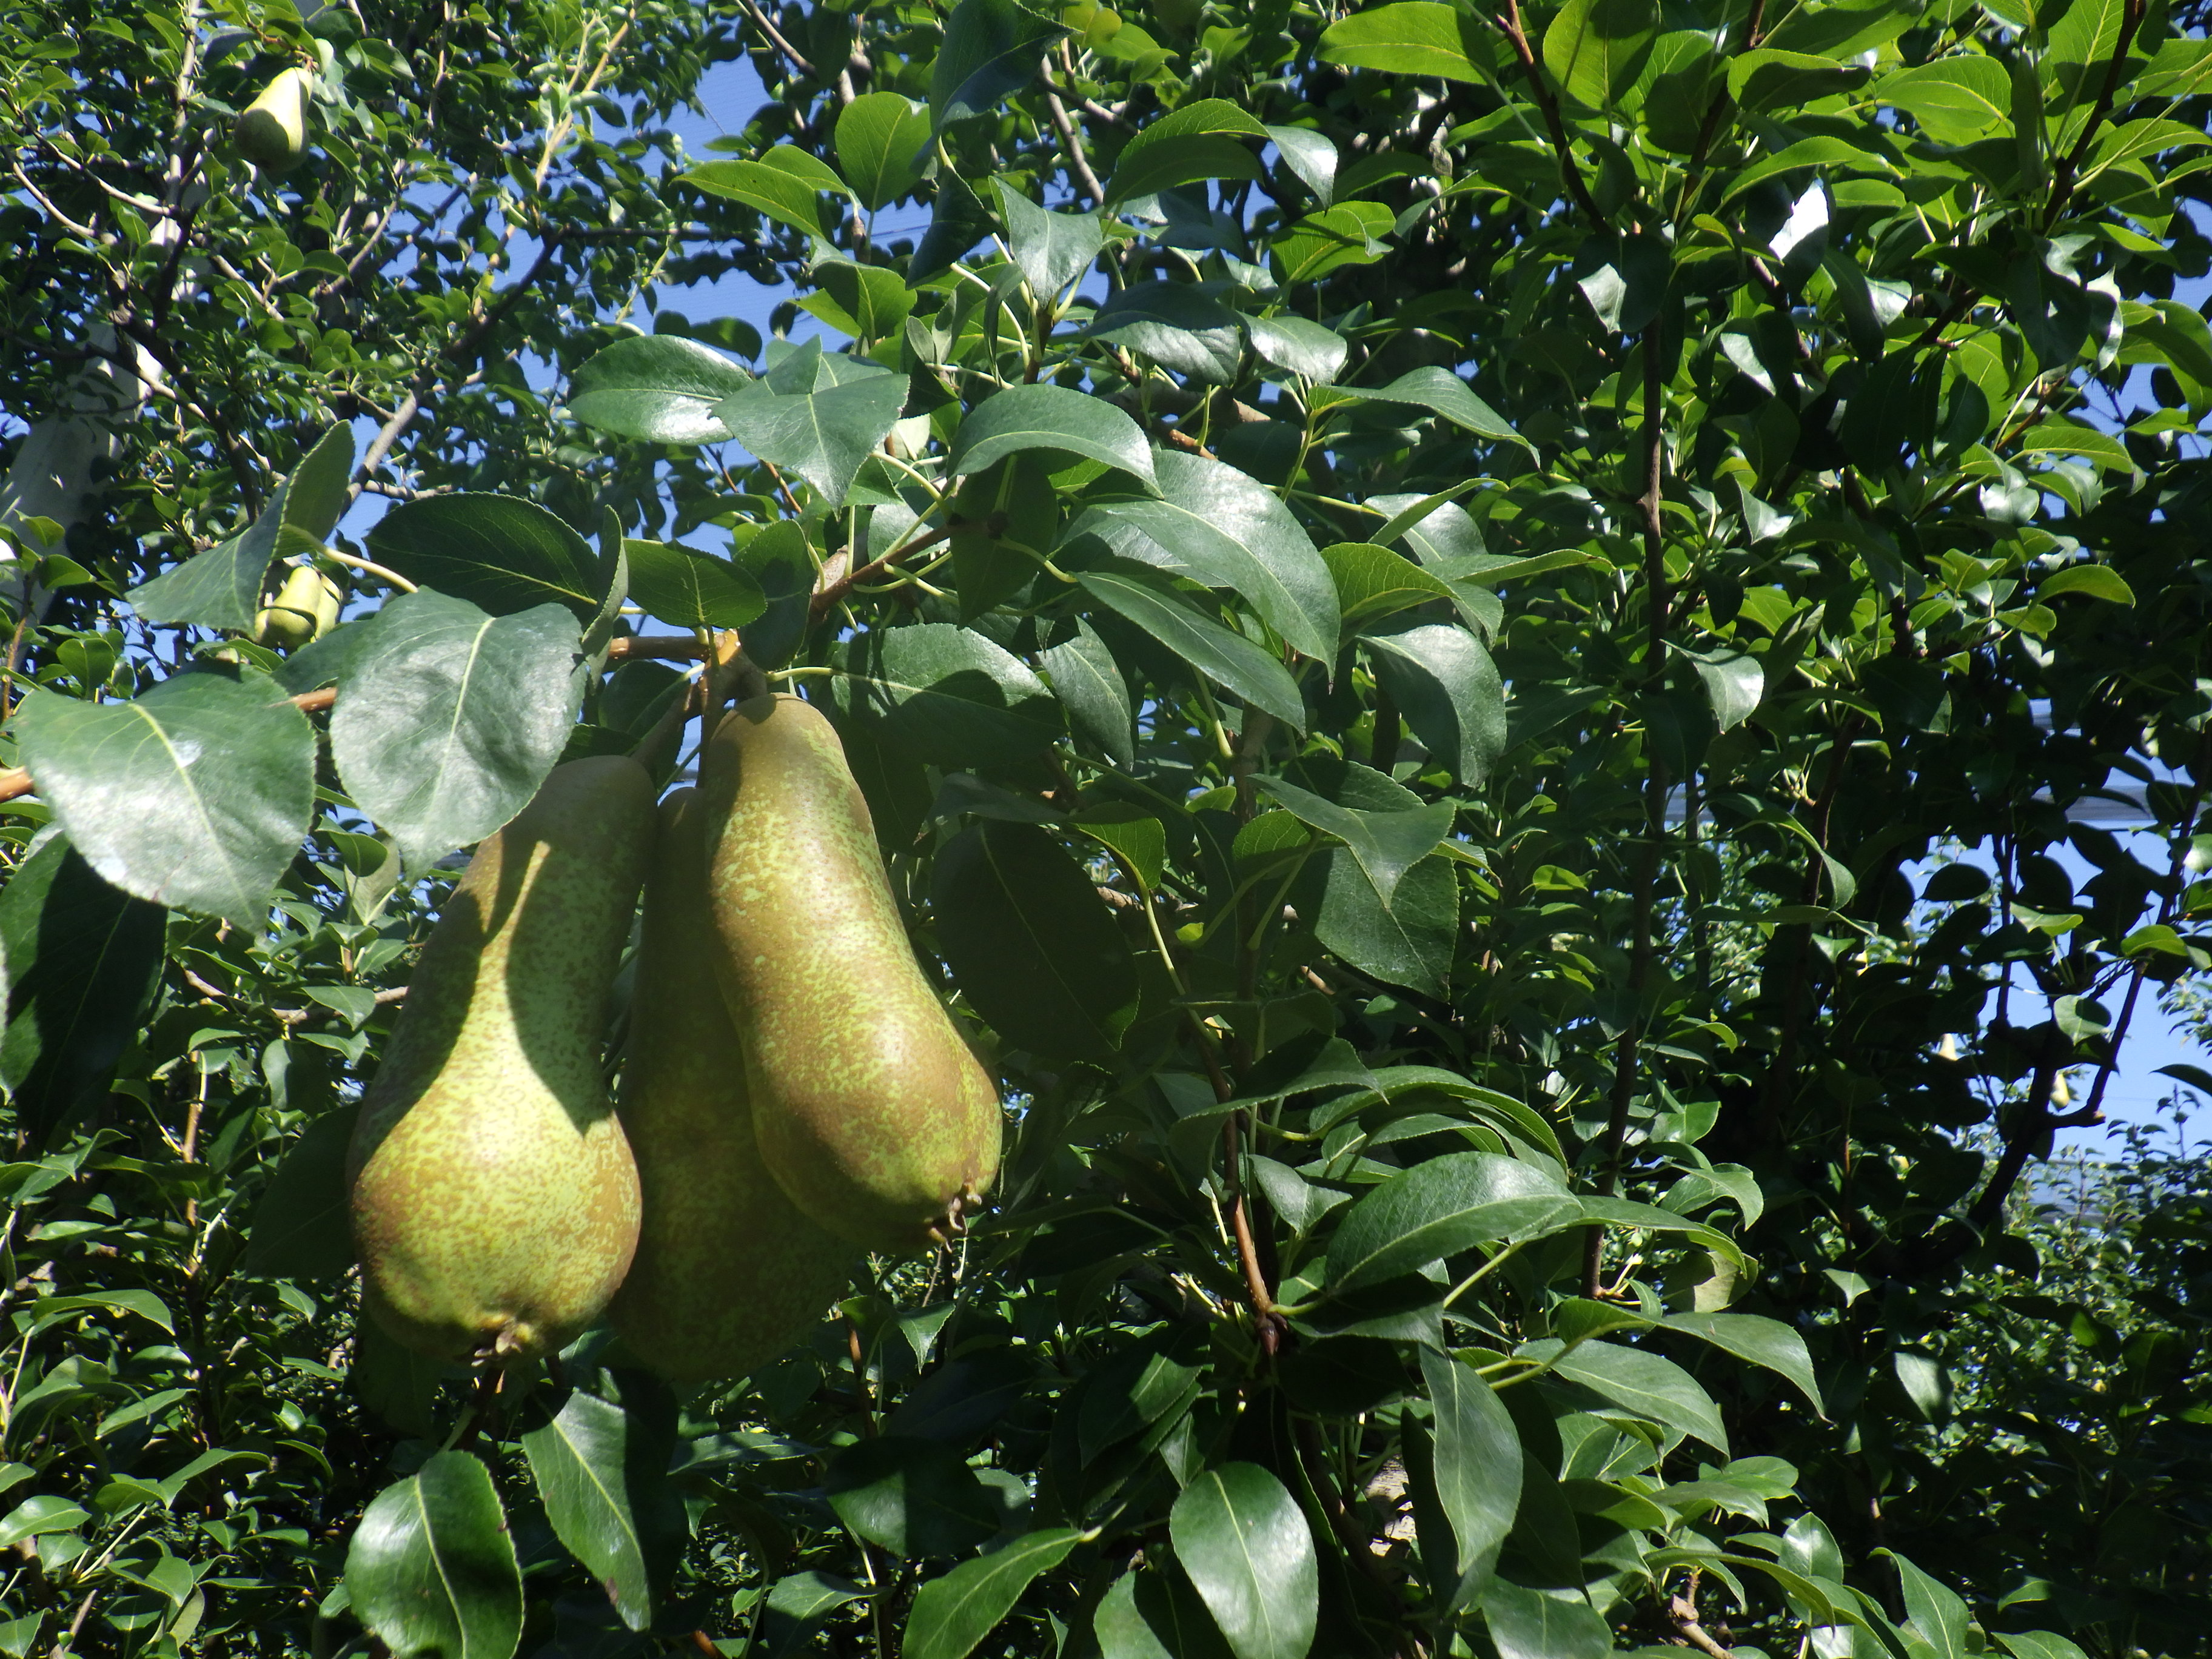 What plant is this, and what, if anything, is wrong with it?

pear, chemical damage
